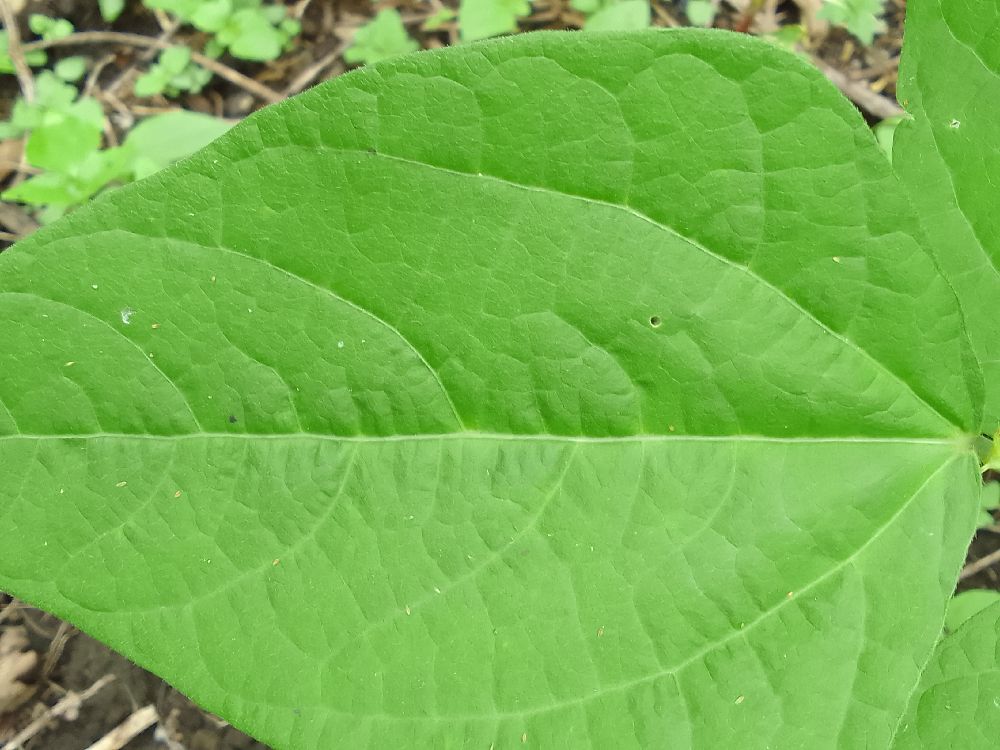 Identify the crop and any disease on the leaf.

common bean, healthy
